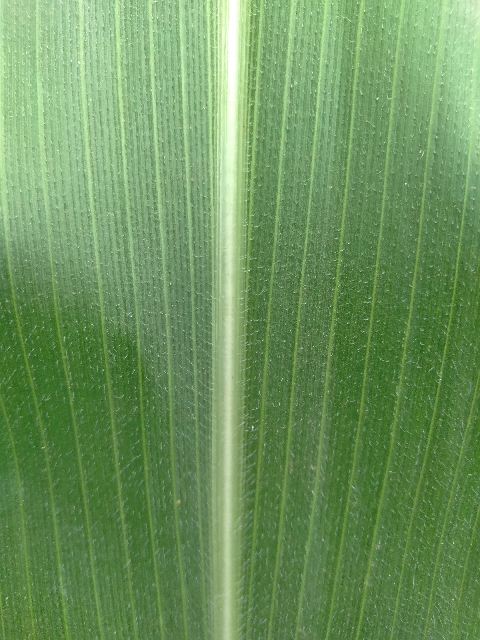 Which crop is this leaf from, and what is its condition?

maize, healthy
